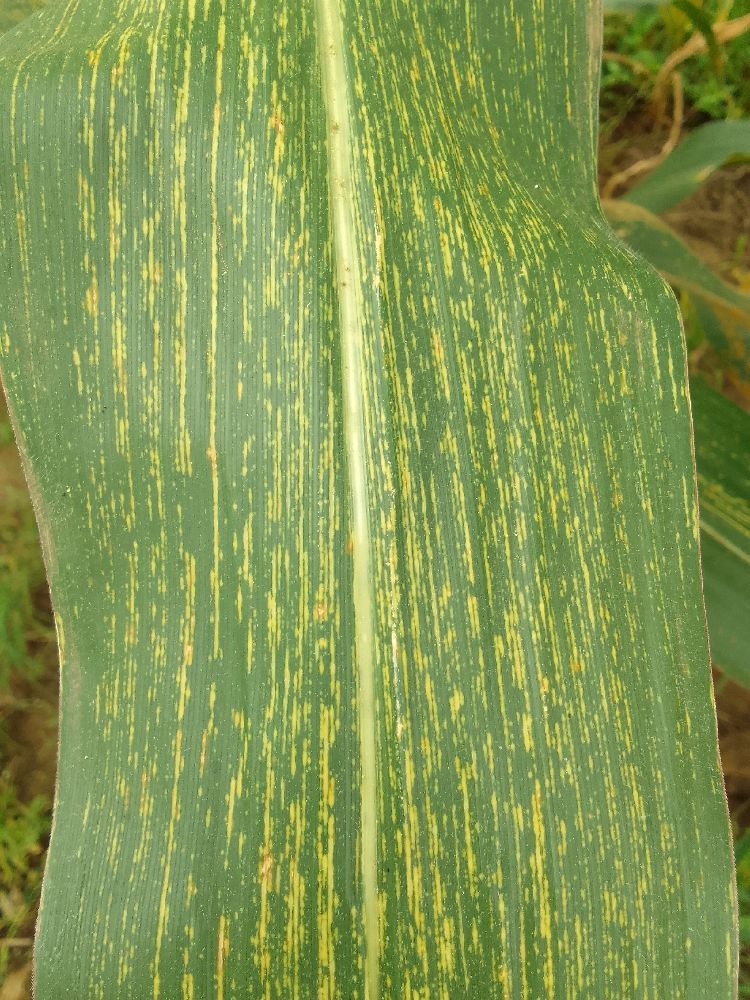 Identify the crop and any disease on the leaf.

maize, maize streak virus
